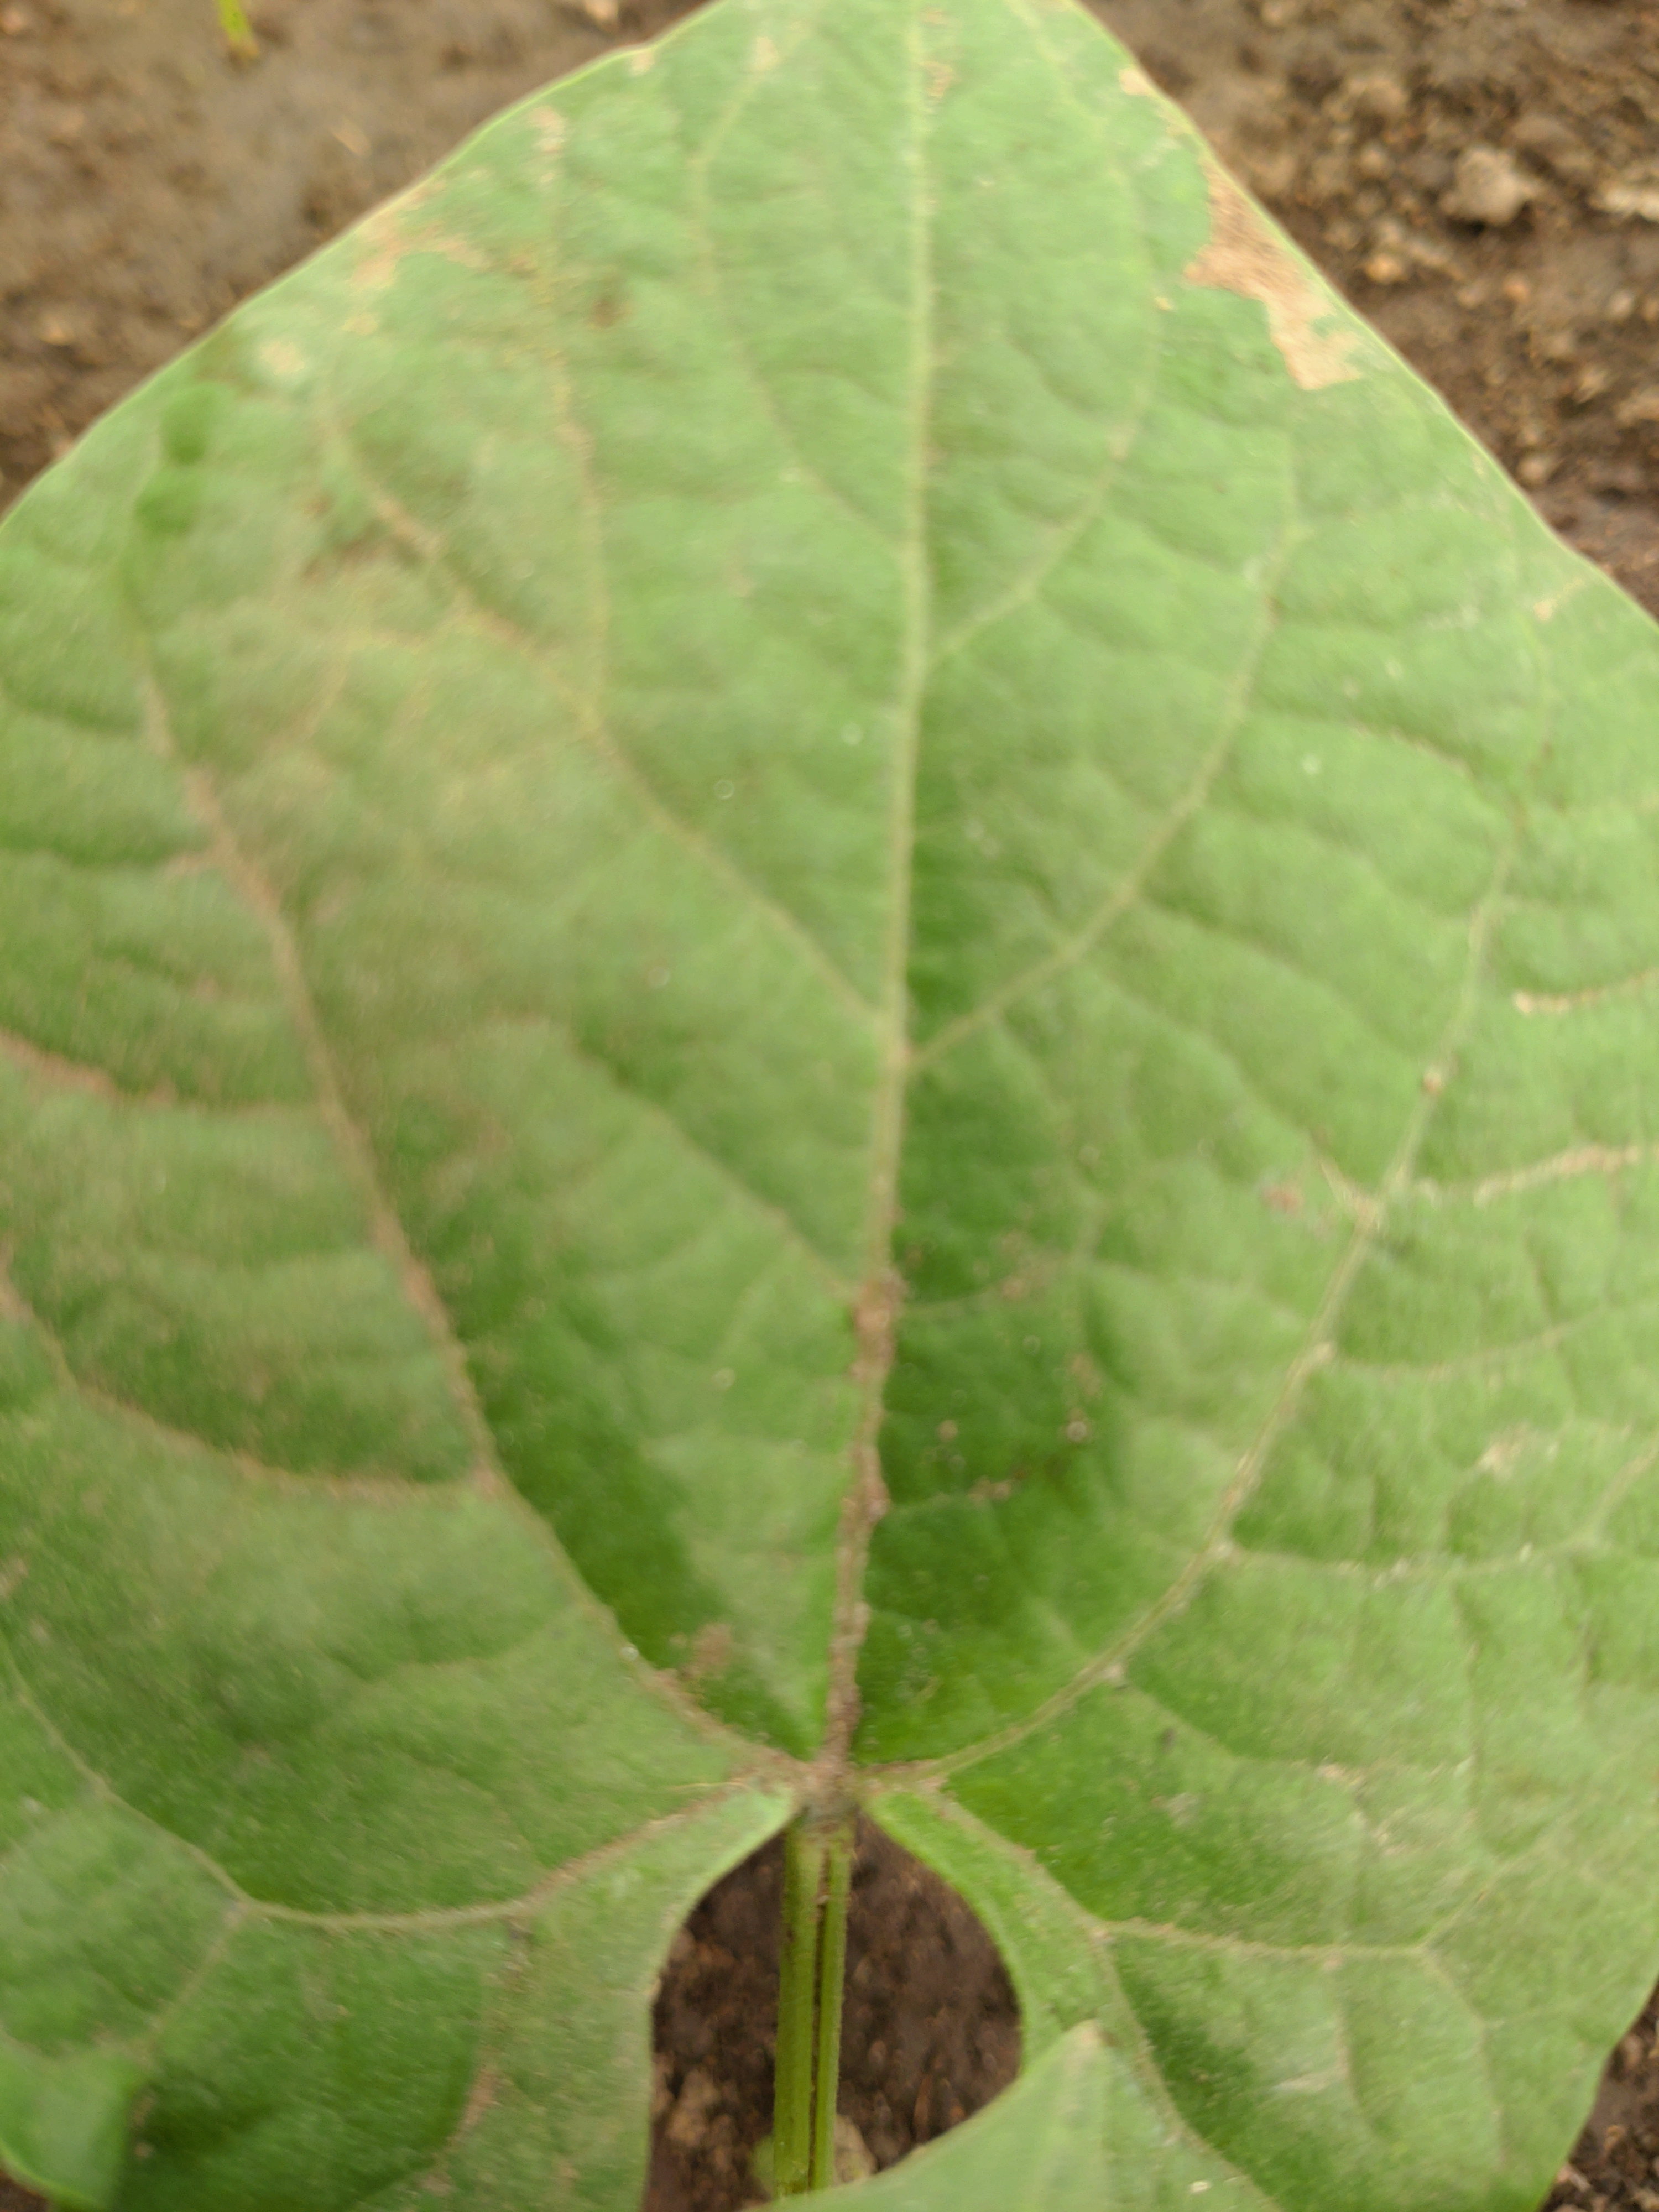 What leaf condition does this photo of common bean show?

healthy
